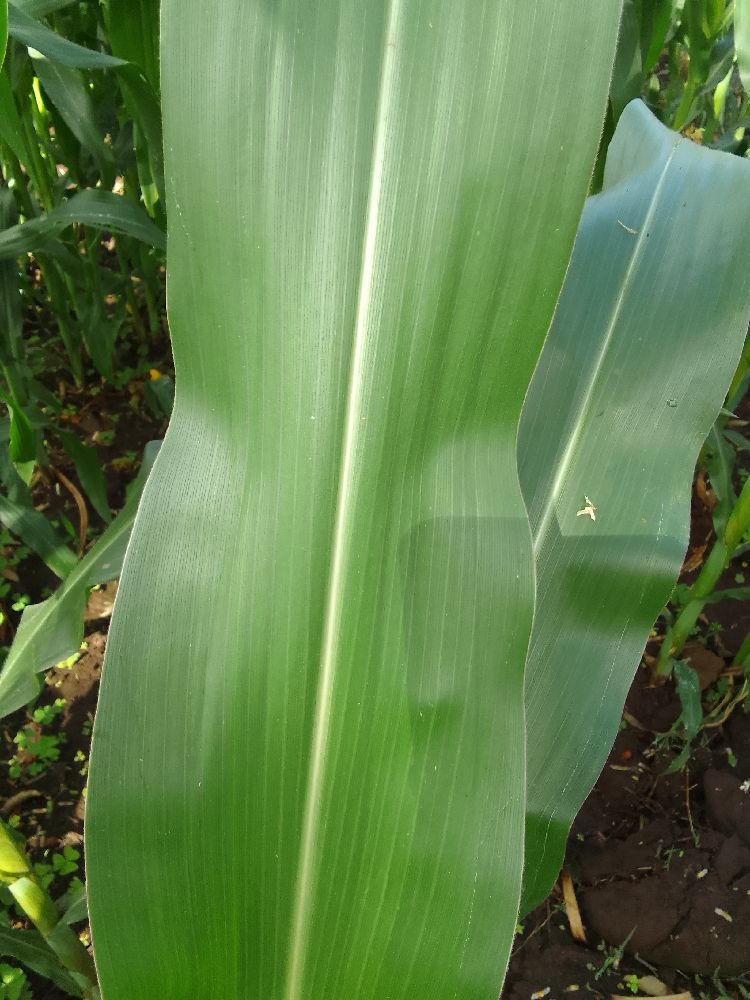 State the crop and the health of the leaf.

maize, healthy
